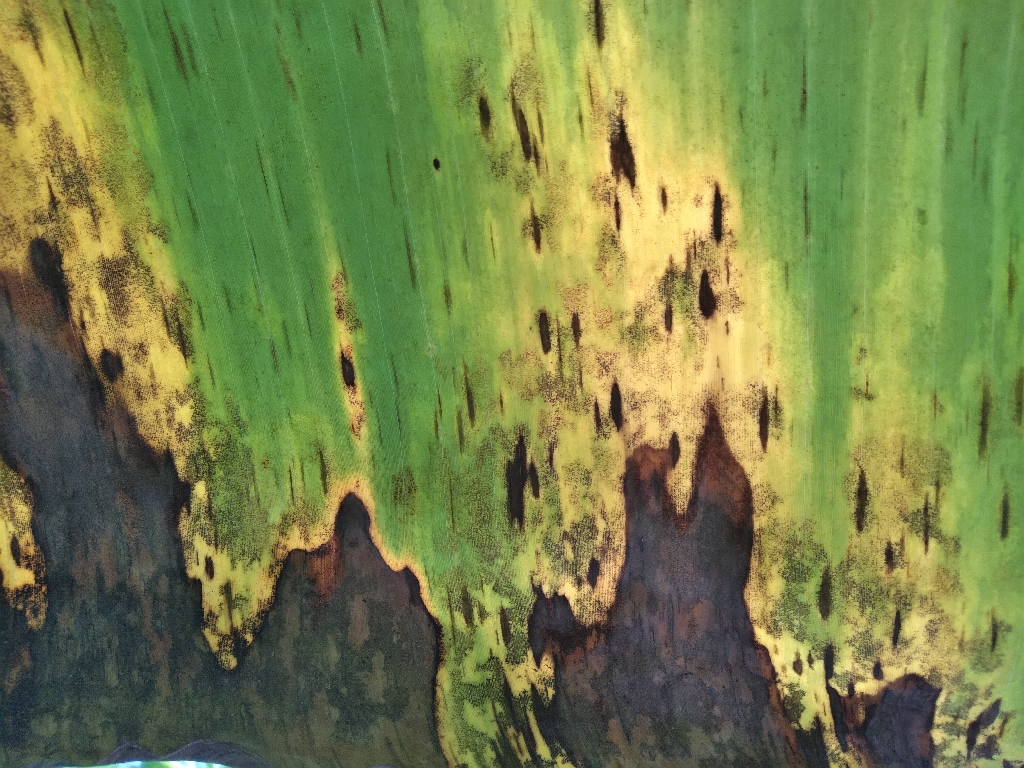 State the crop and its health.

banana, black sigatoka
